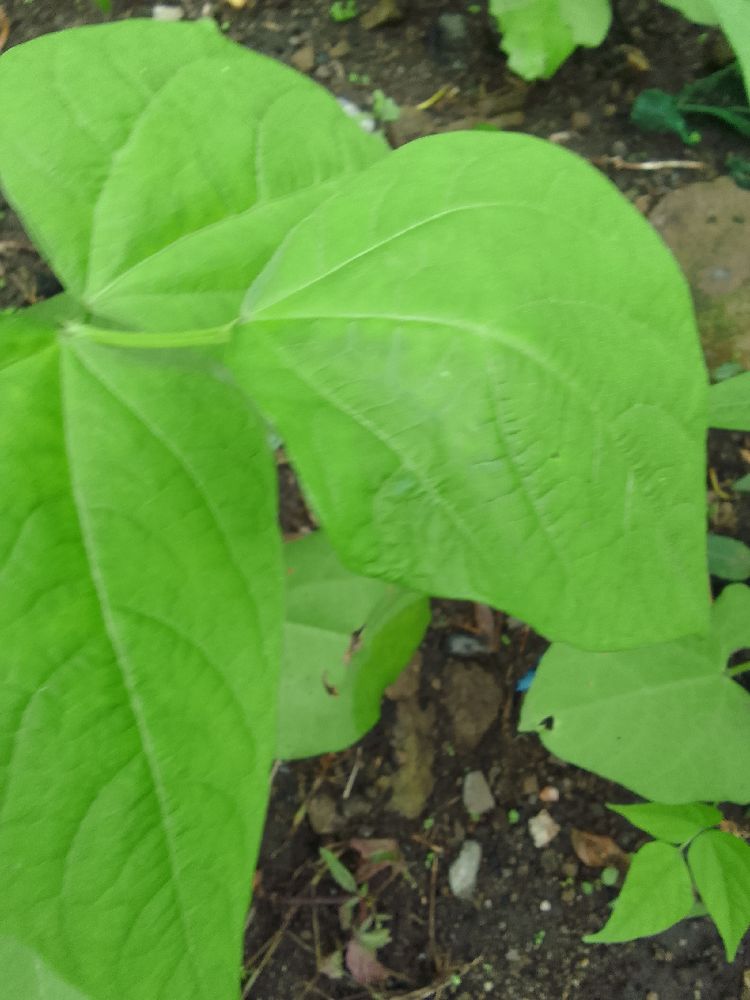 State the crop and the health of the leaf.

common bean, healthy
